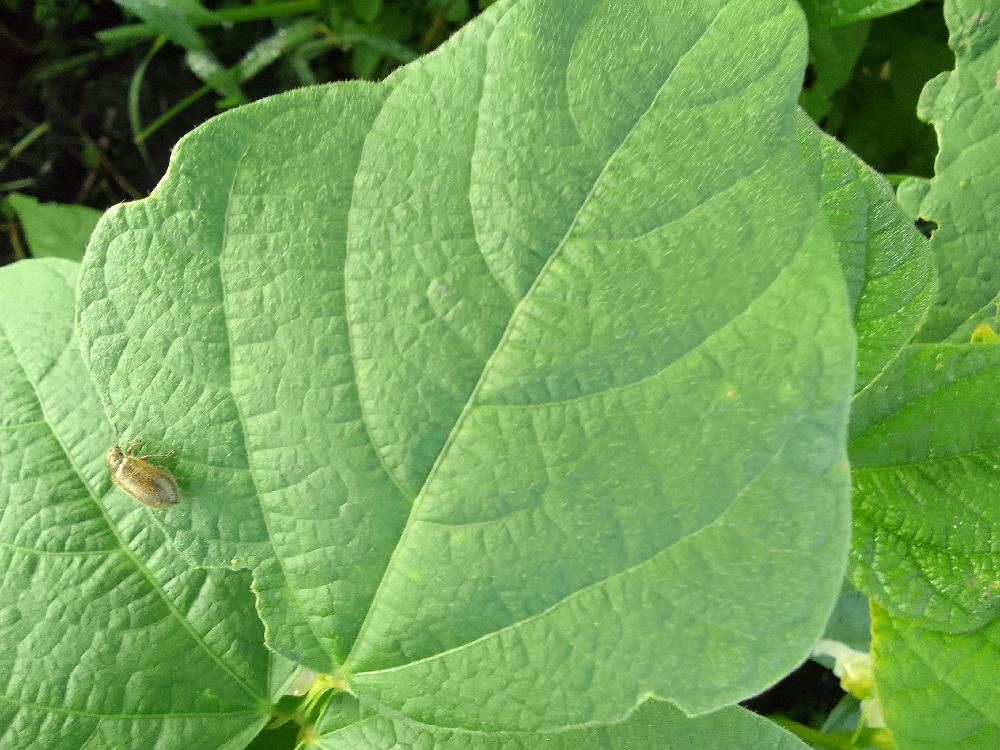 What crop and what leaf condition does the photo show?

common bean, healthy
